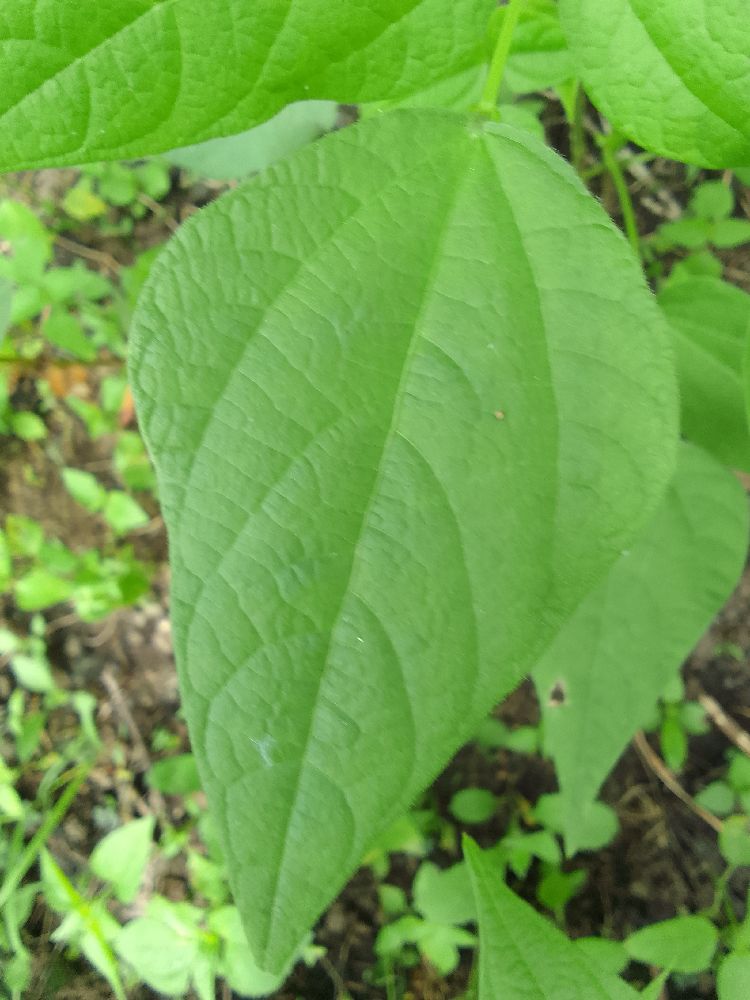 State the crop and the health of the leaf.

common bean, healthy
